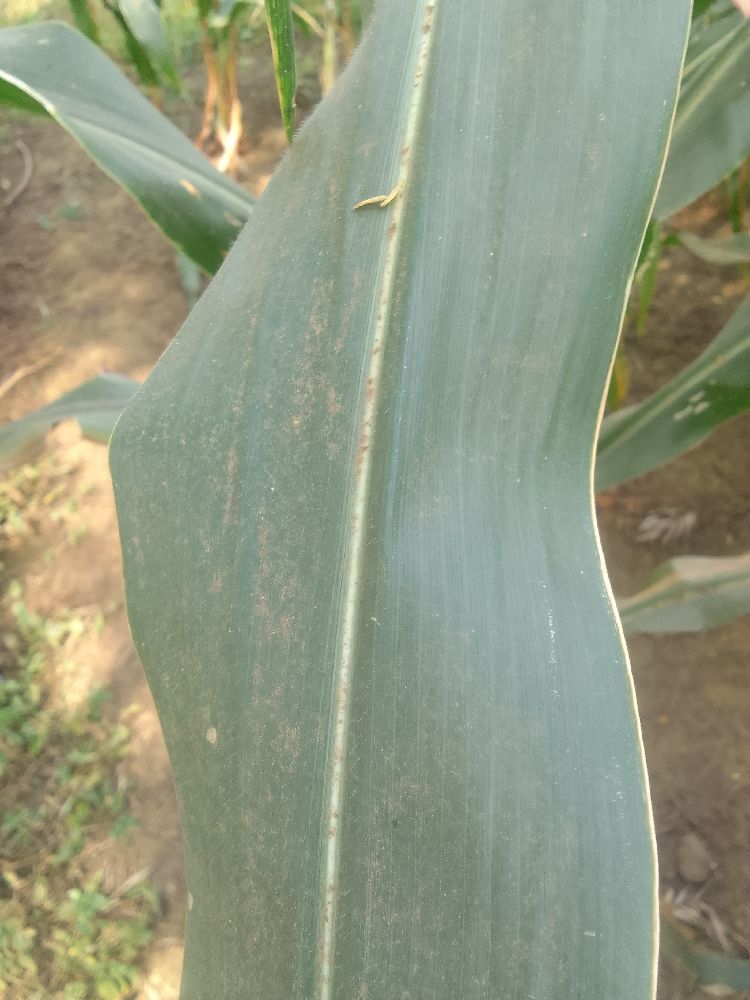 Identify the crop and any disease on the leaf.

maize, healthy
